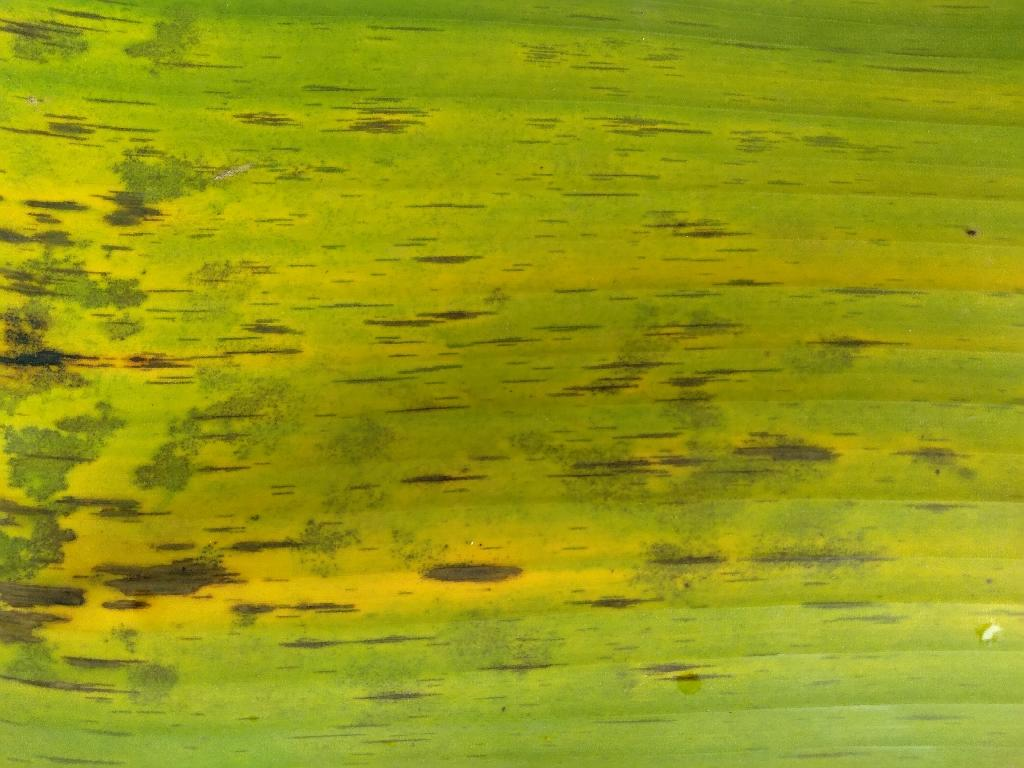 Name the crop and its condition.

banana, black sigatoka
